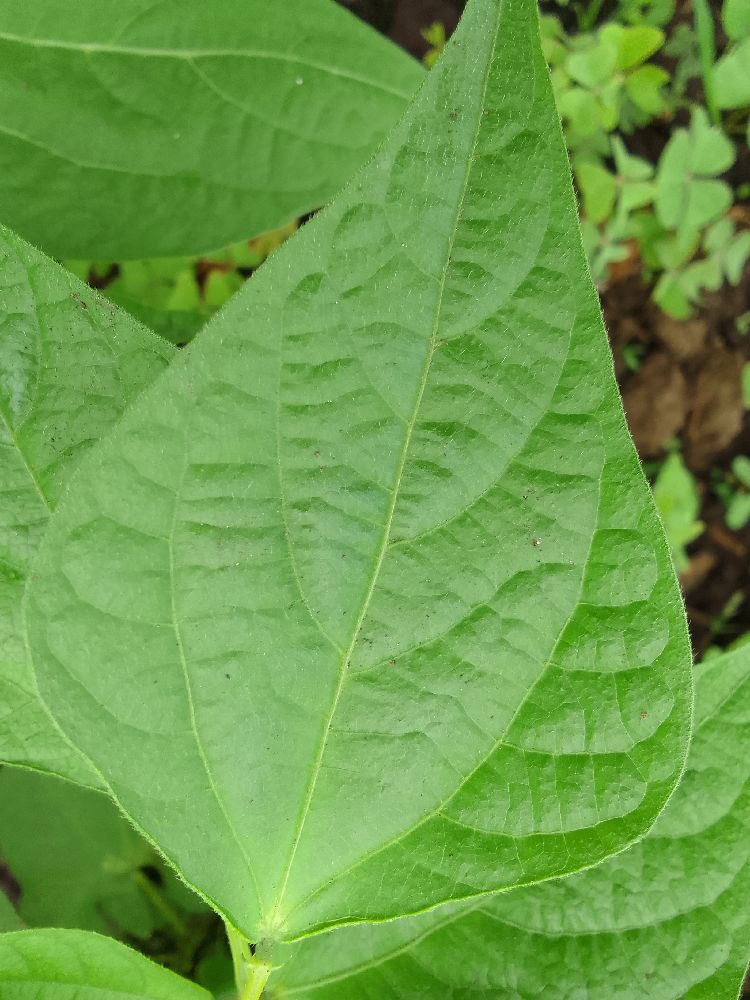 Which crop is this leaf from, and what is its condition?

common bean, healthy
